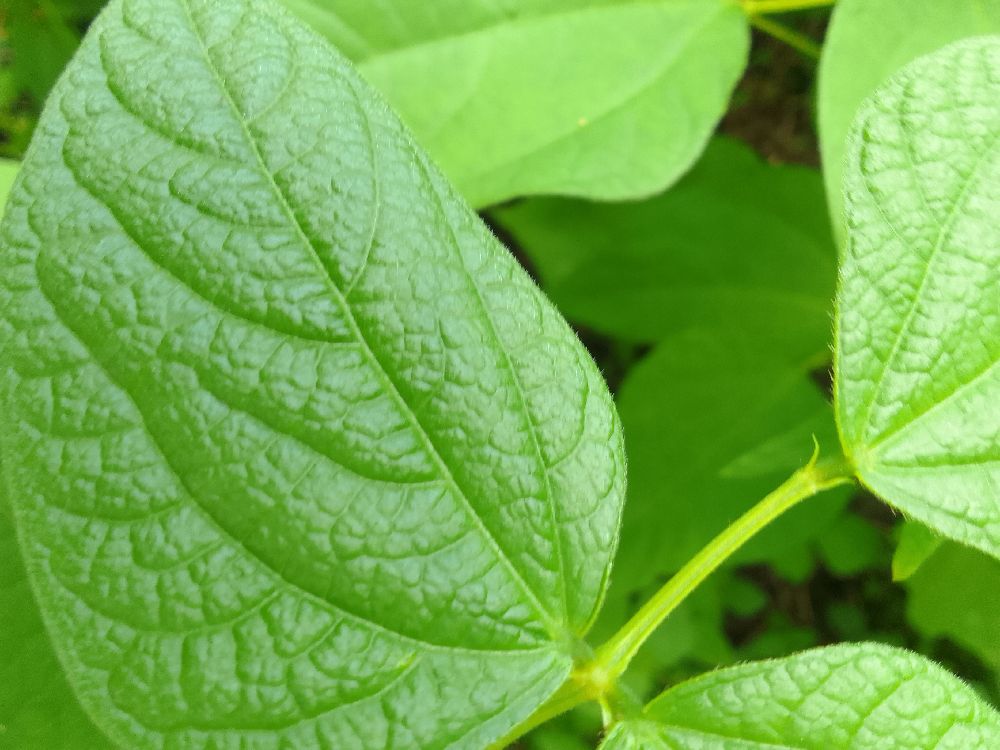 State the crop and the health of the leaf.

common bean, healthy
